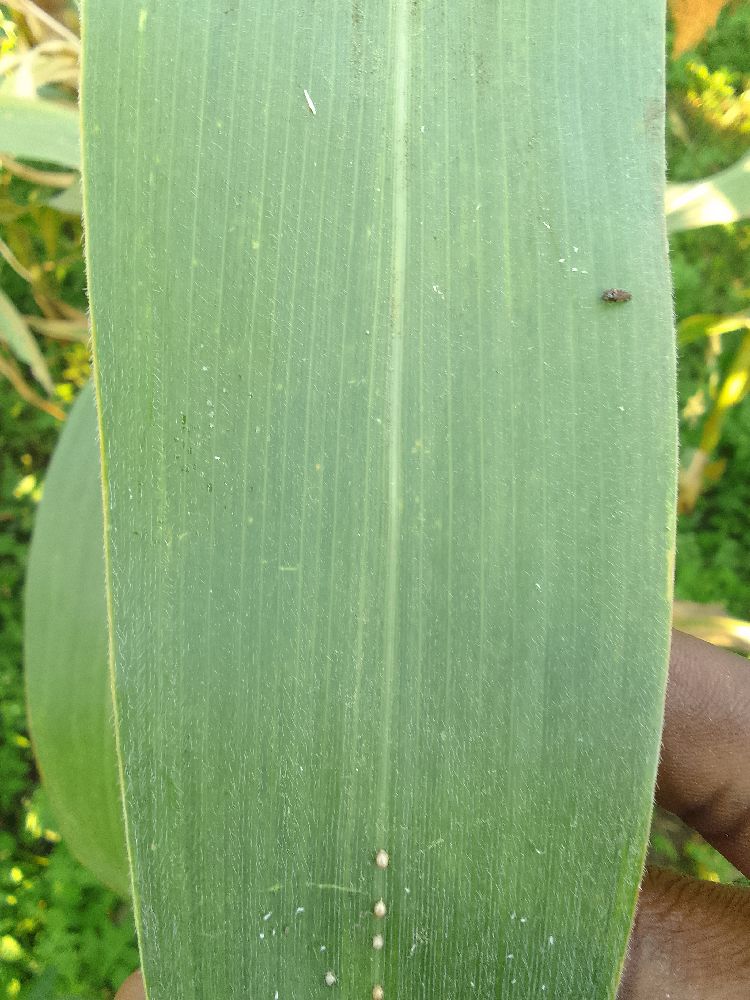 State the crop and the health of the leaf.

maize, healthy
